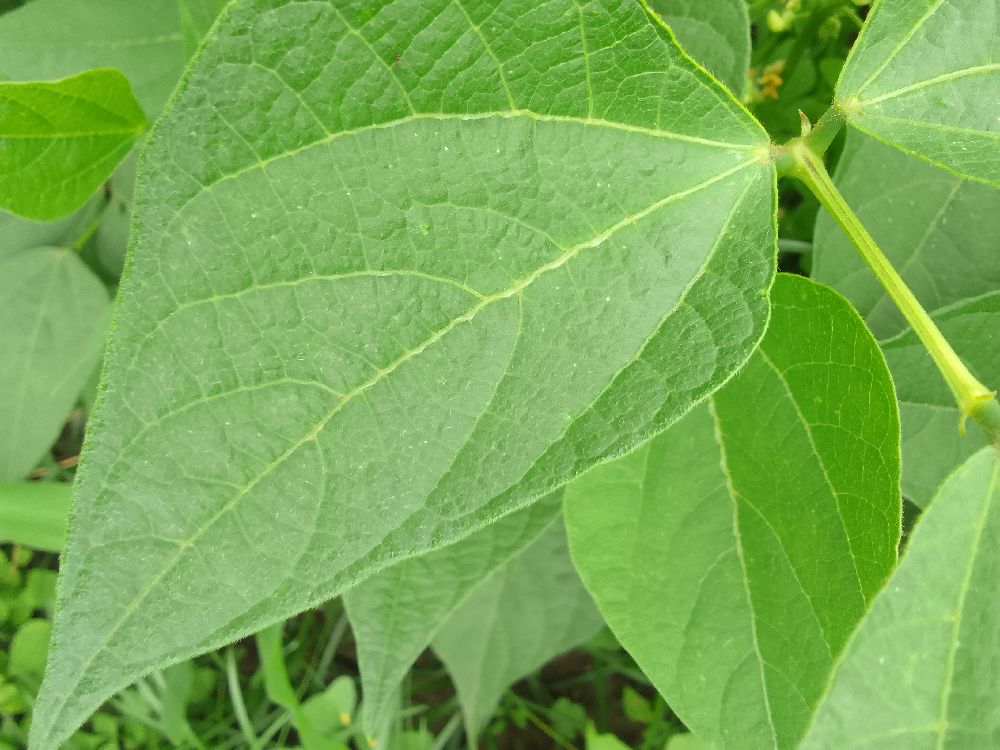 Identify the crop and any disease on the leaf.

common bean, healthy
